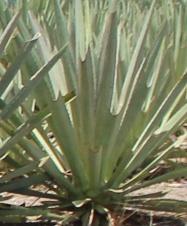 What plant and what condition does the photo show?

agave, healthy
